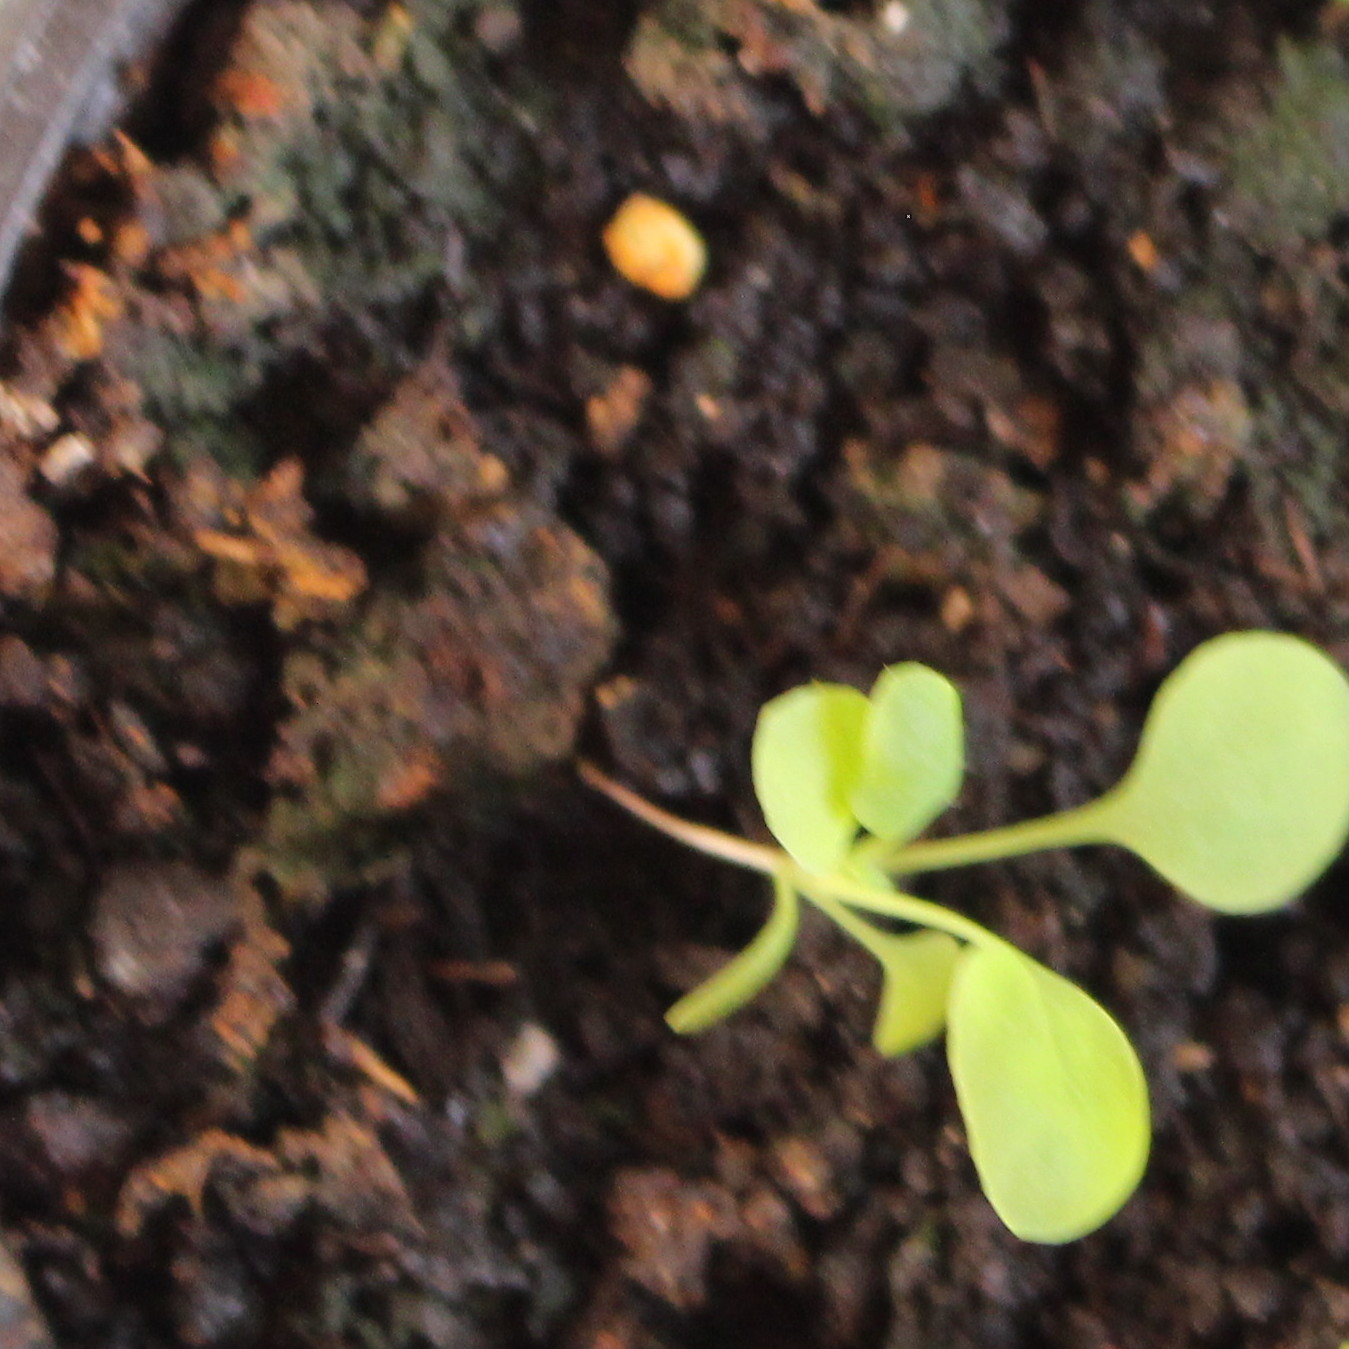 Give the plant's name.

Papaver rhoeas
